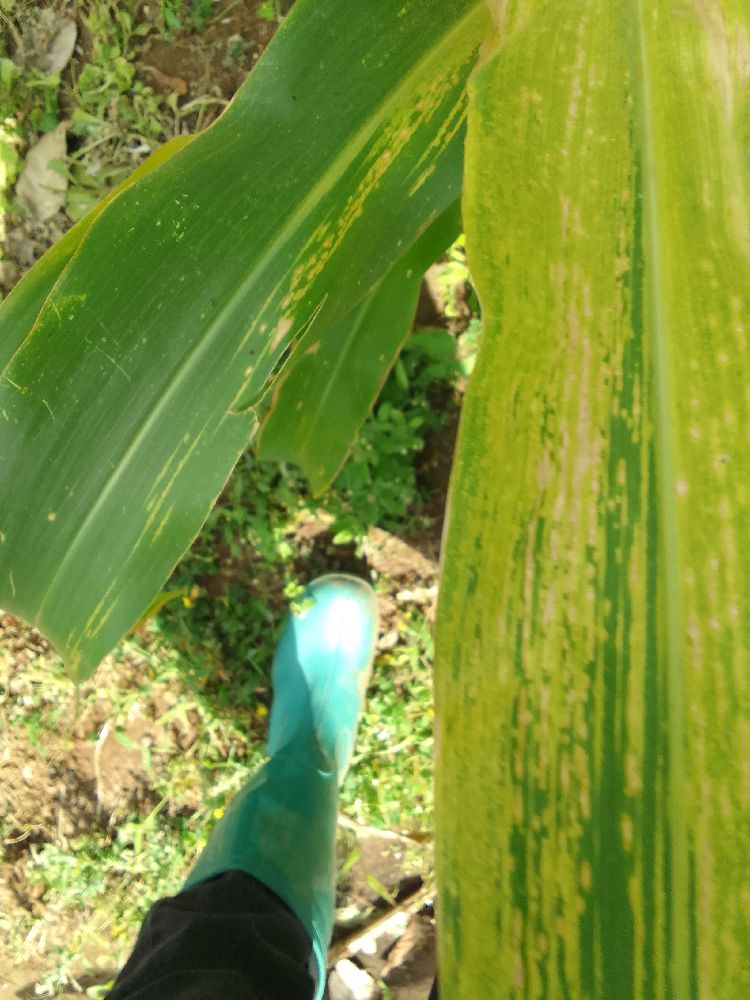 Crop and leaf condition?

maize, maize lethal necrosis
